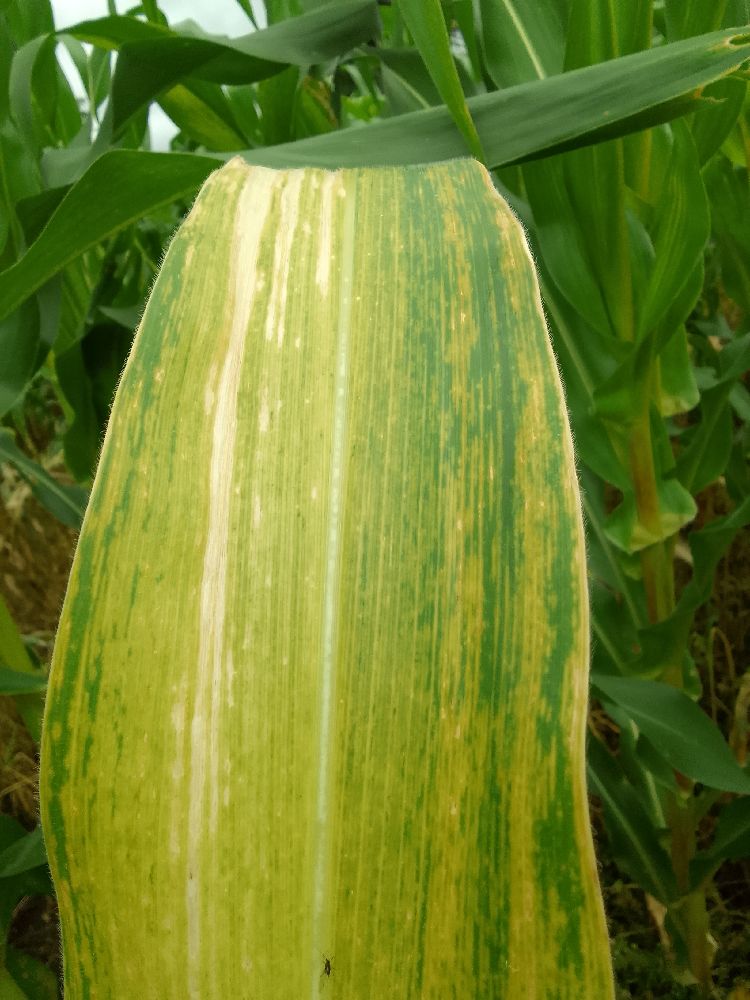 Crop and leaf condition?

maize, maize lethal necrosis
